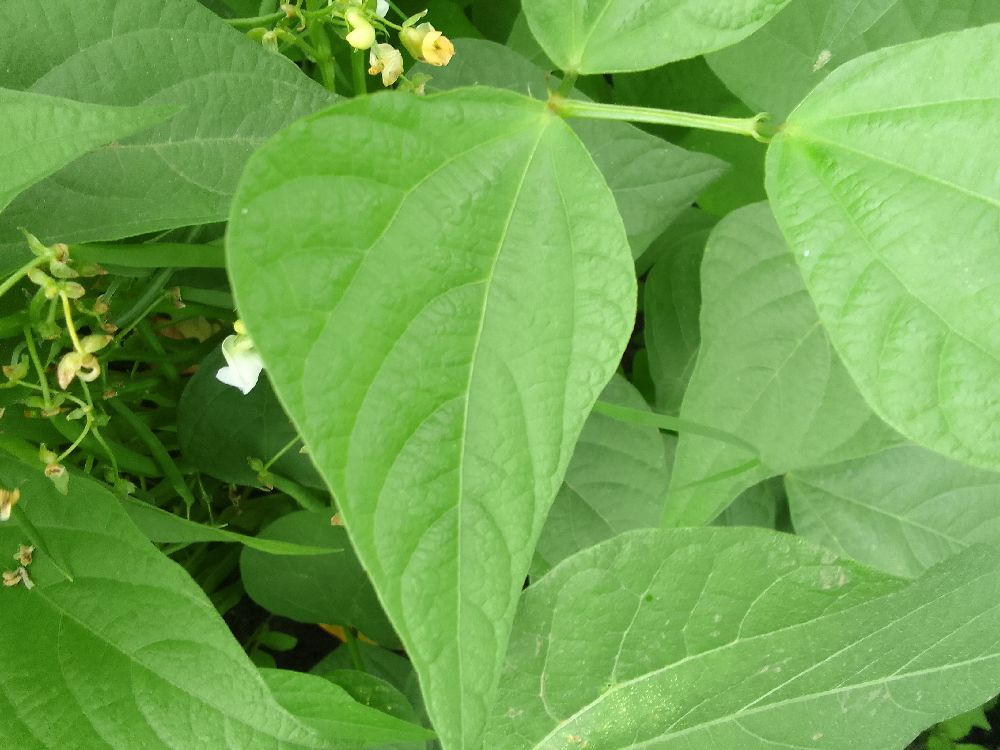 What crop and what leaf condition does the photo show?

common bean, healthy
